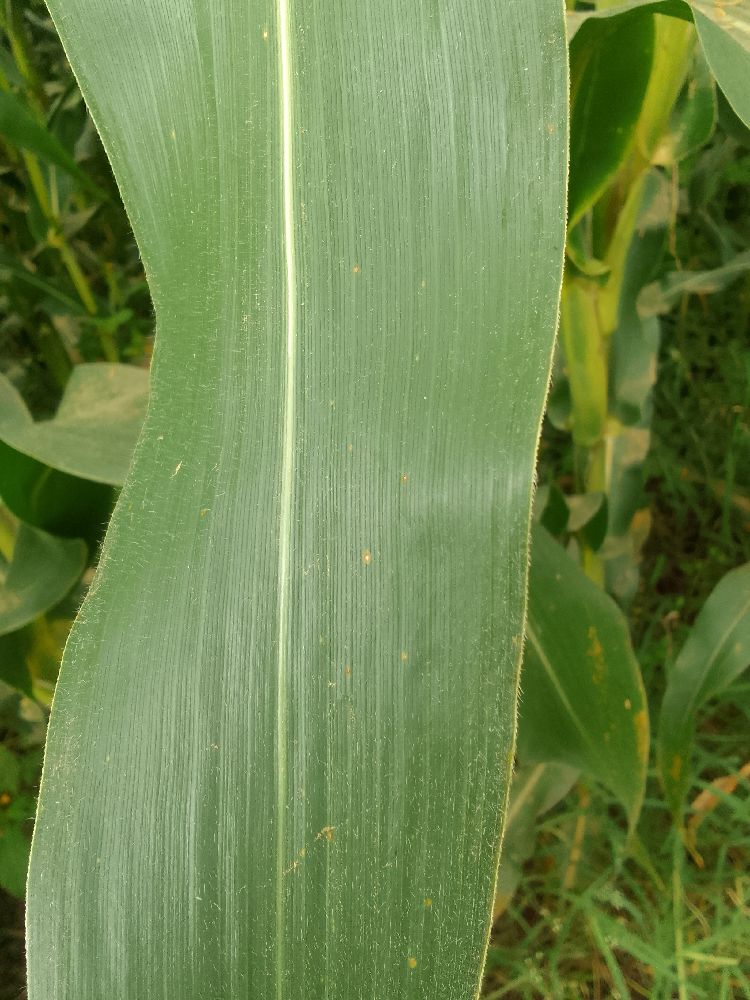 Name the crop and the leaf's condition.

maize, healthy
